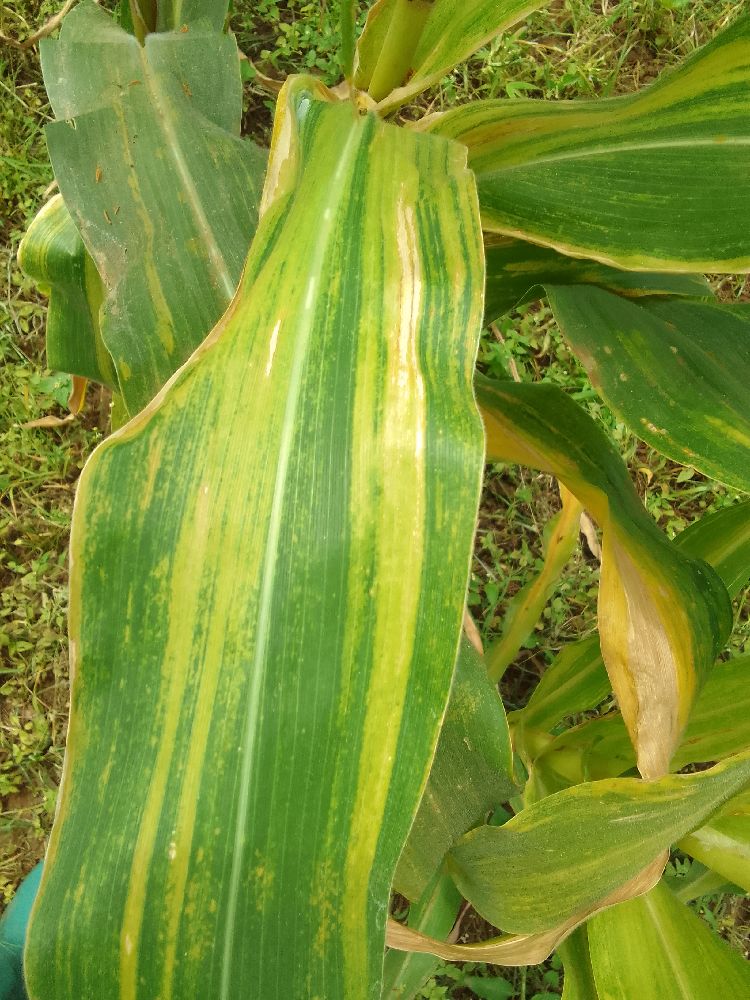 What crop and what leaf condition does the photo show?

maize, maize lethal necrosis
